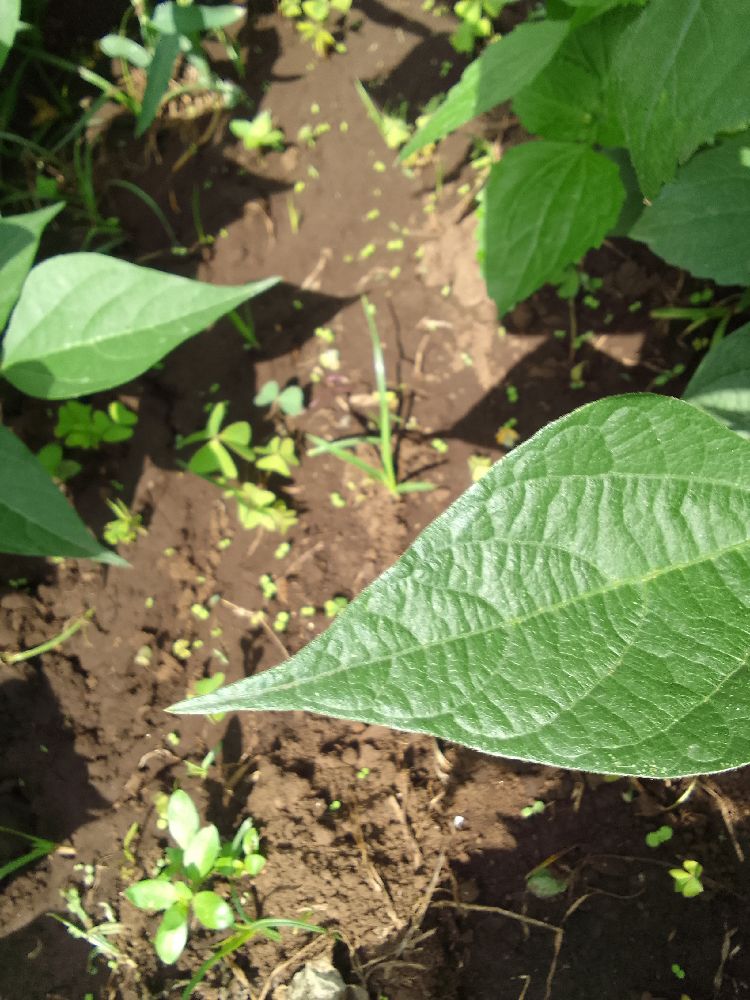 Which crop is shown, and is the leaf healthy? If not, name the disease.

common bean, healthy
